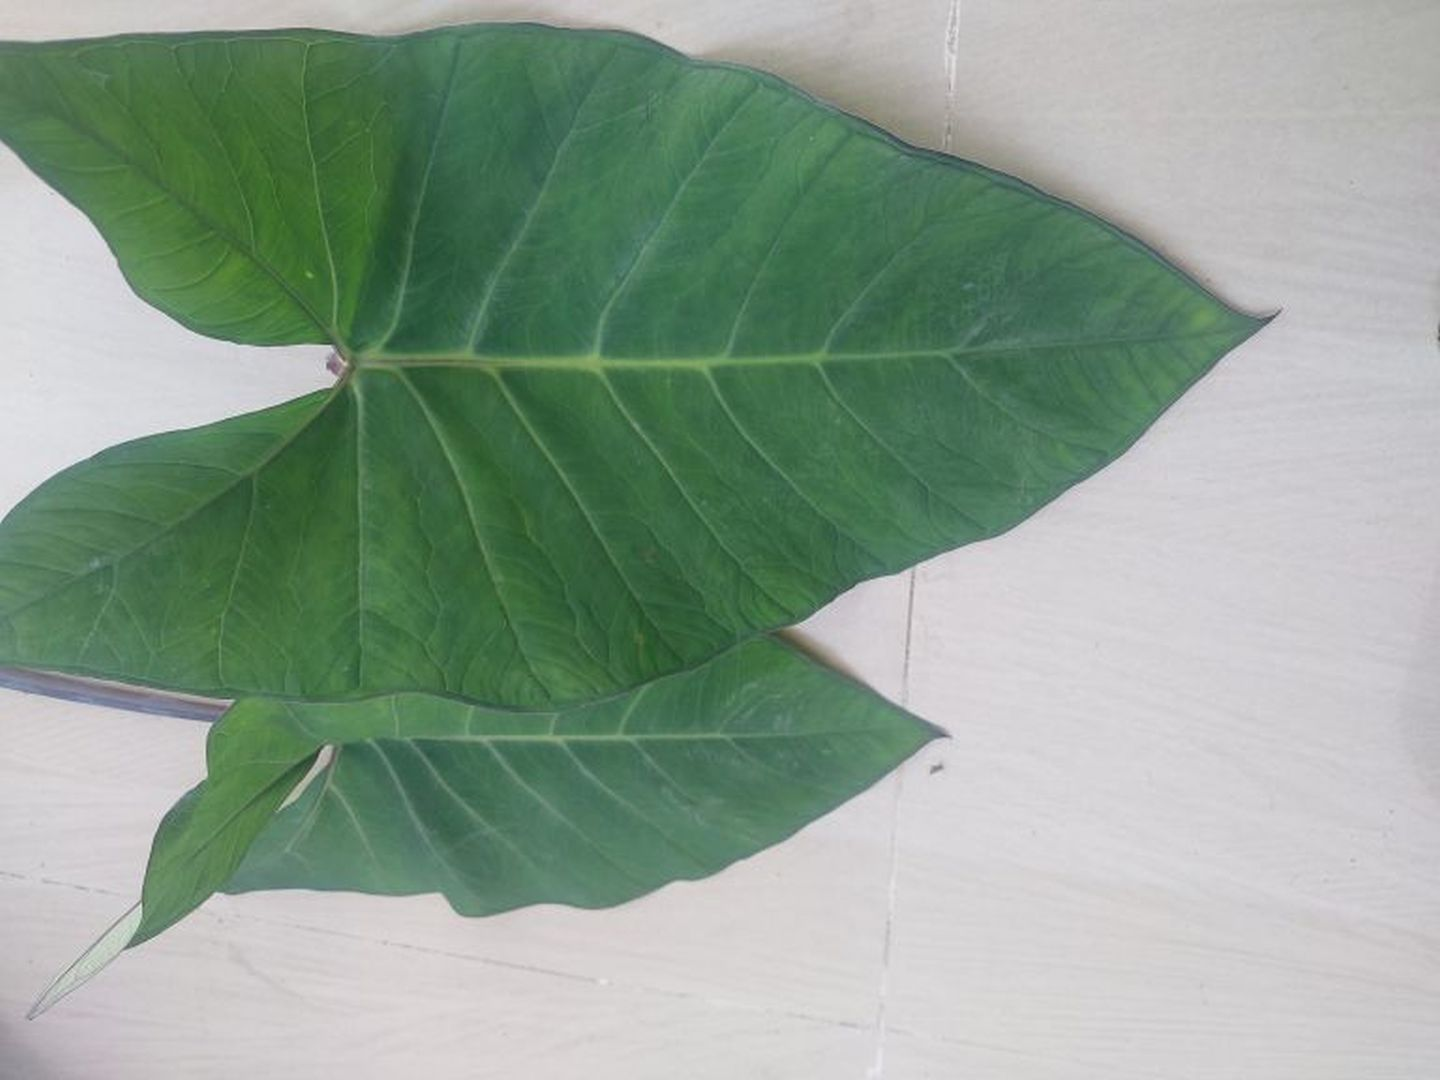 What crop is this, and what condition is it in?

taro, healthy
